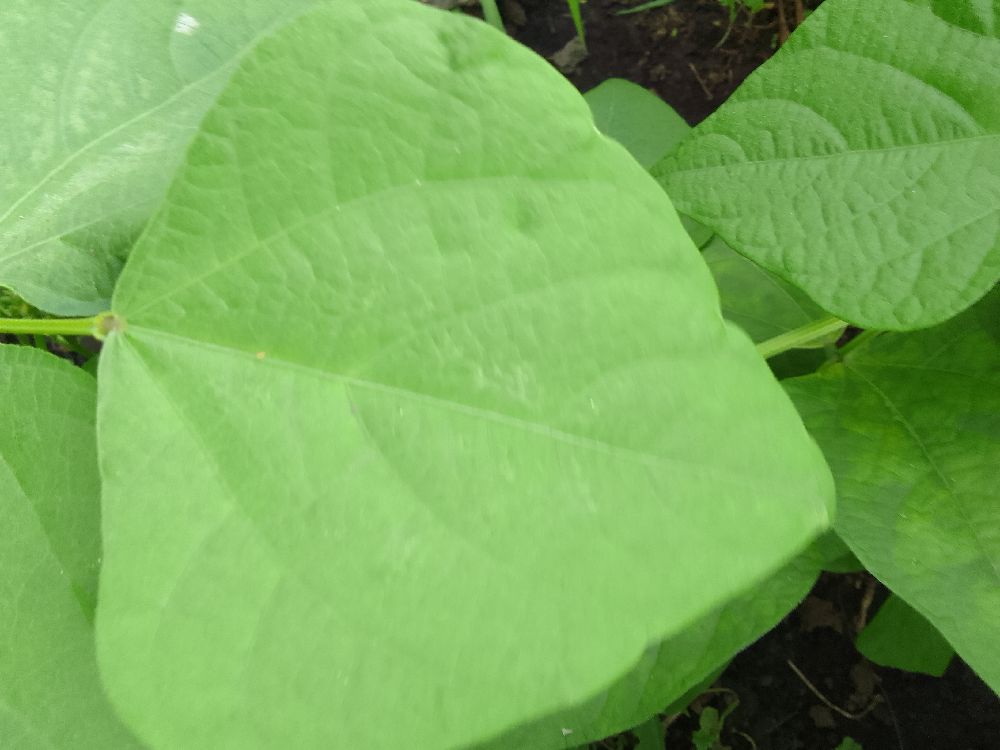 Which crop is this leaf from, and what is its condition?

common bean, healthy
